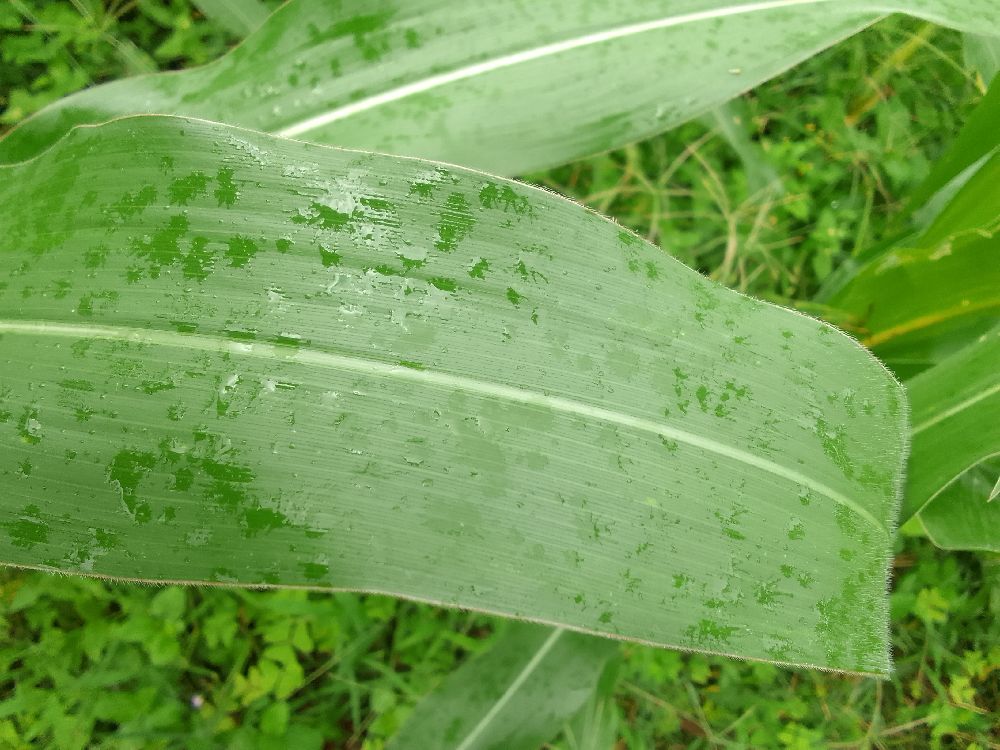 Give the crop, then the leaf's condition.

maize, healthy
